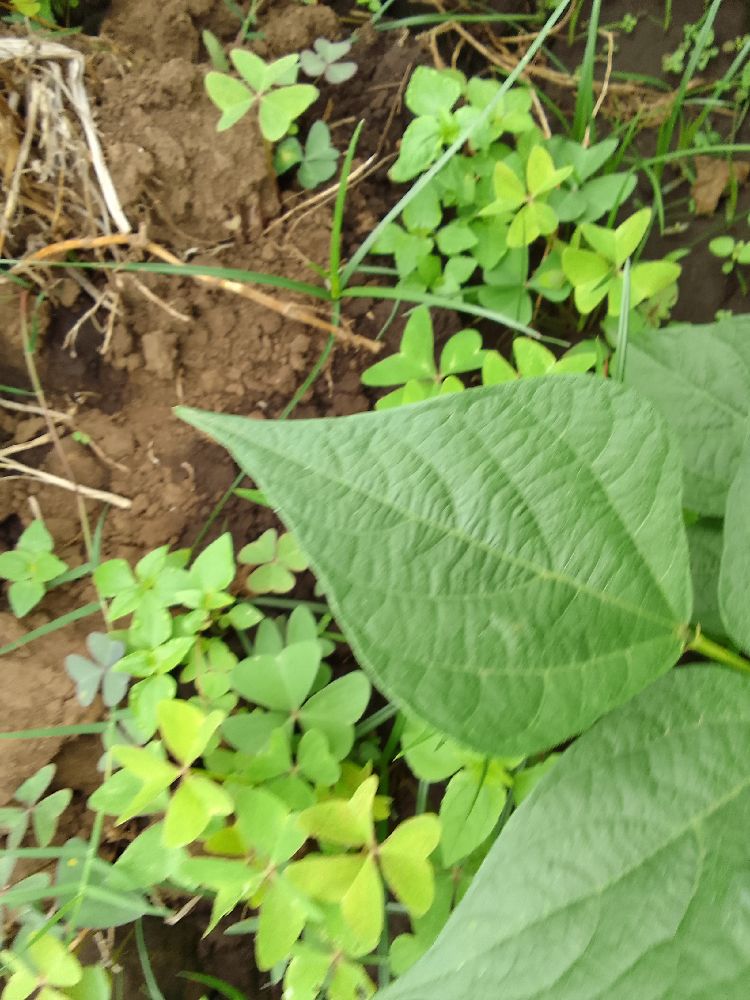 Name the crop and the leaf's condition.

common bean, healthy
